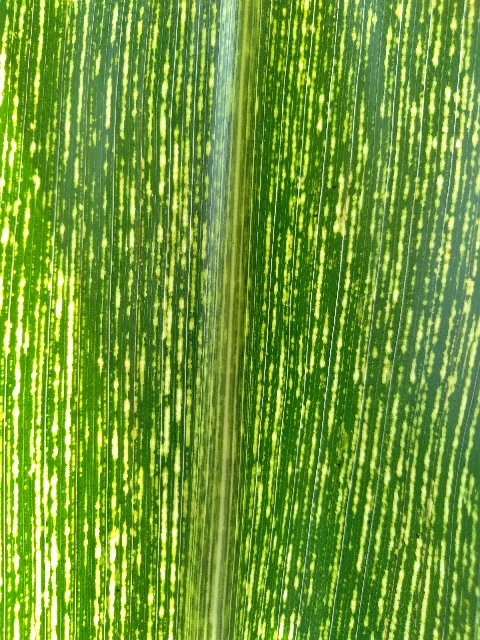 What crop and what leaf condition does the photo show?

maize, maize streak virus
